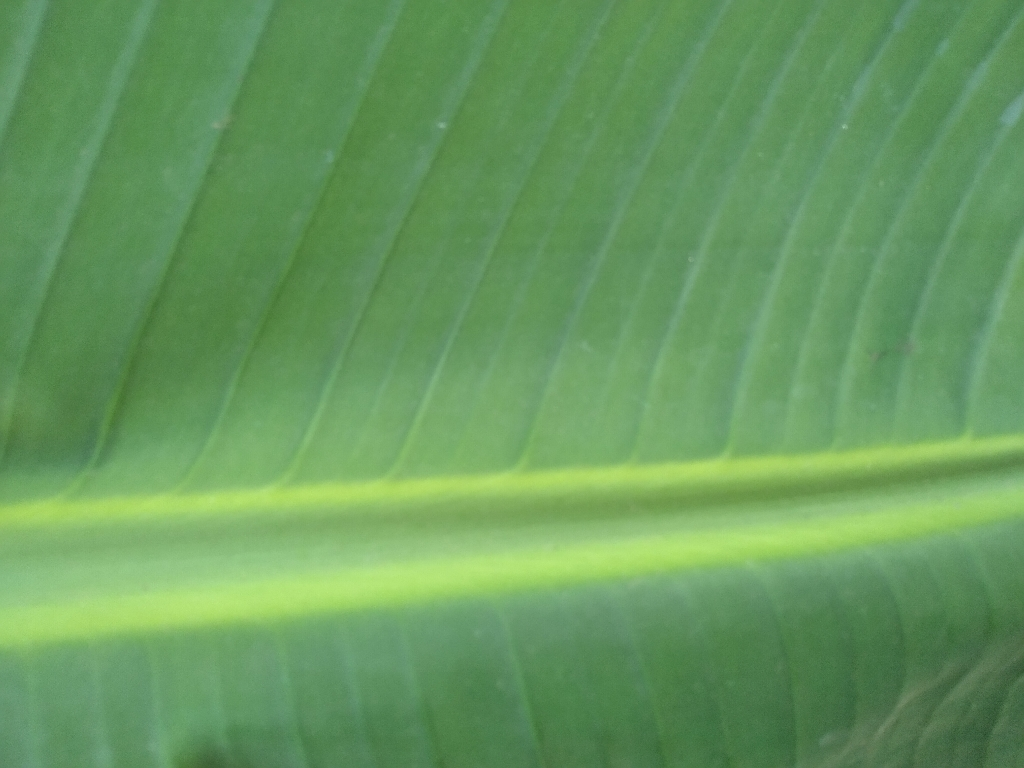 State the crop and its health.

banana, healthy
